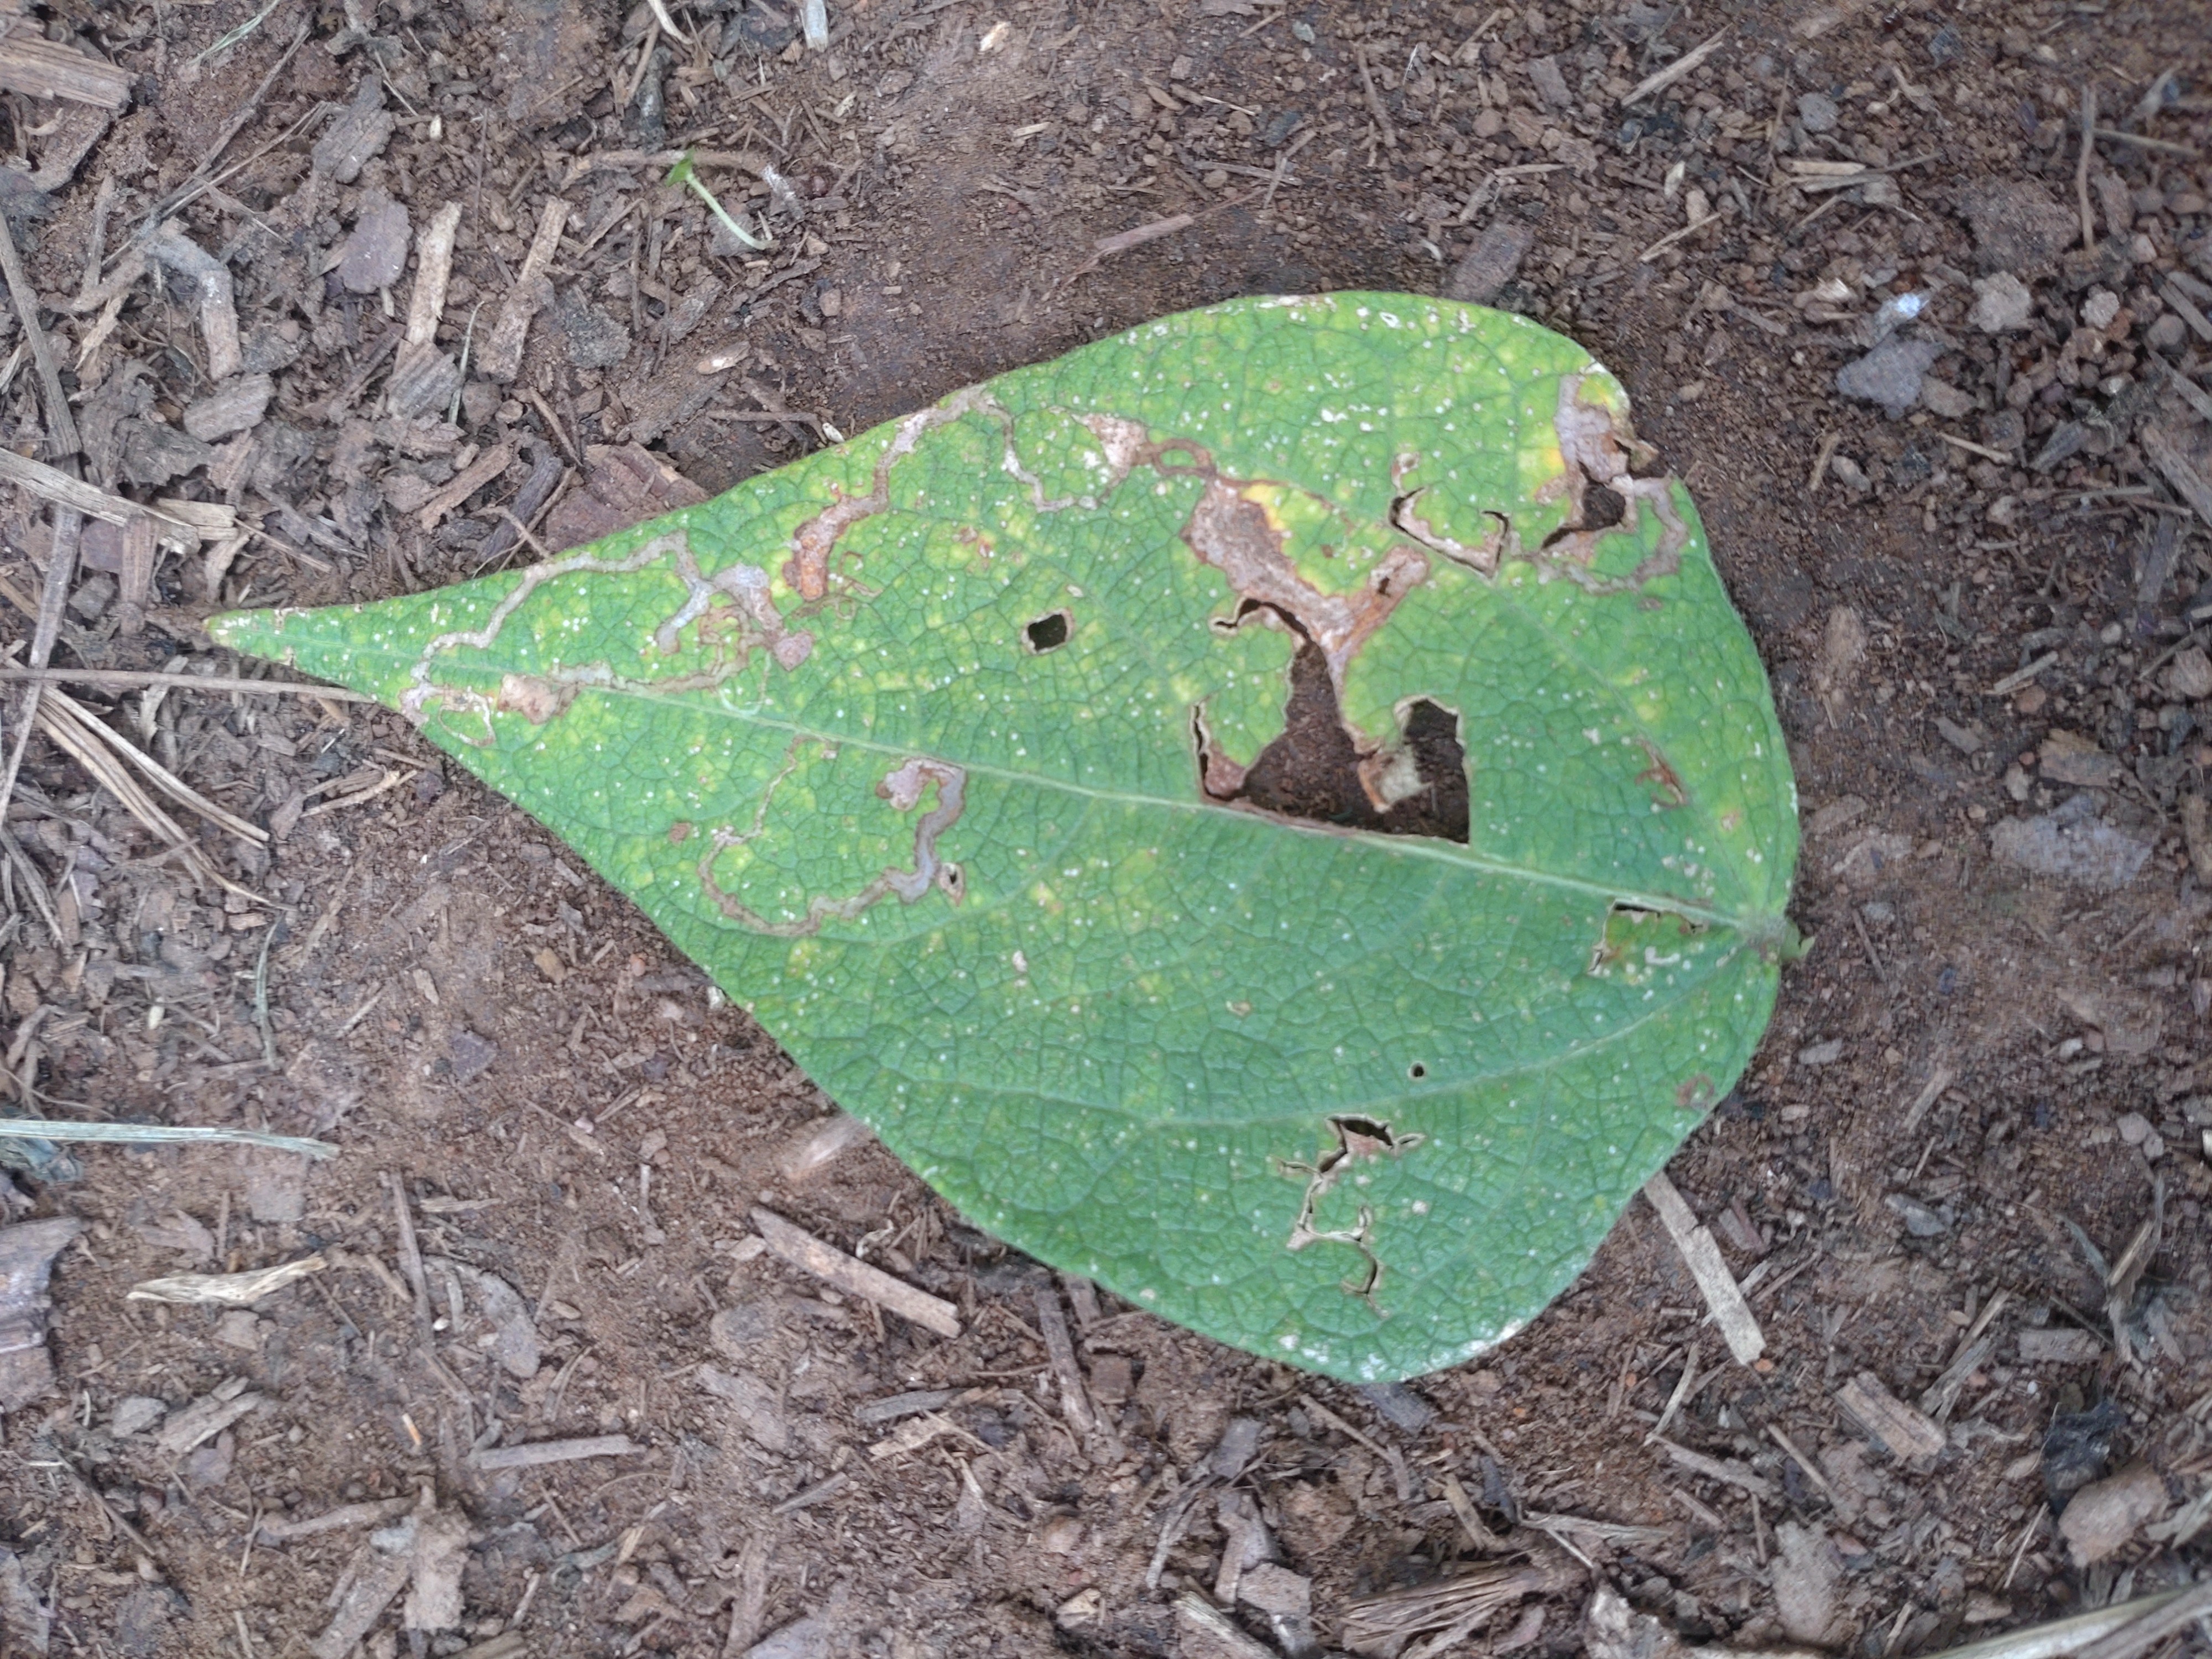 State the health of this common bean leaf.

anthracnose
